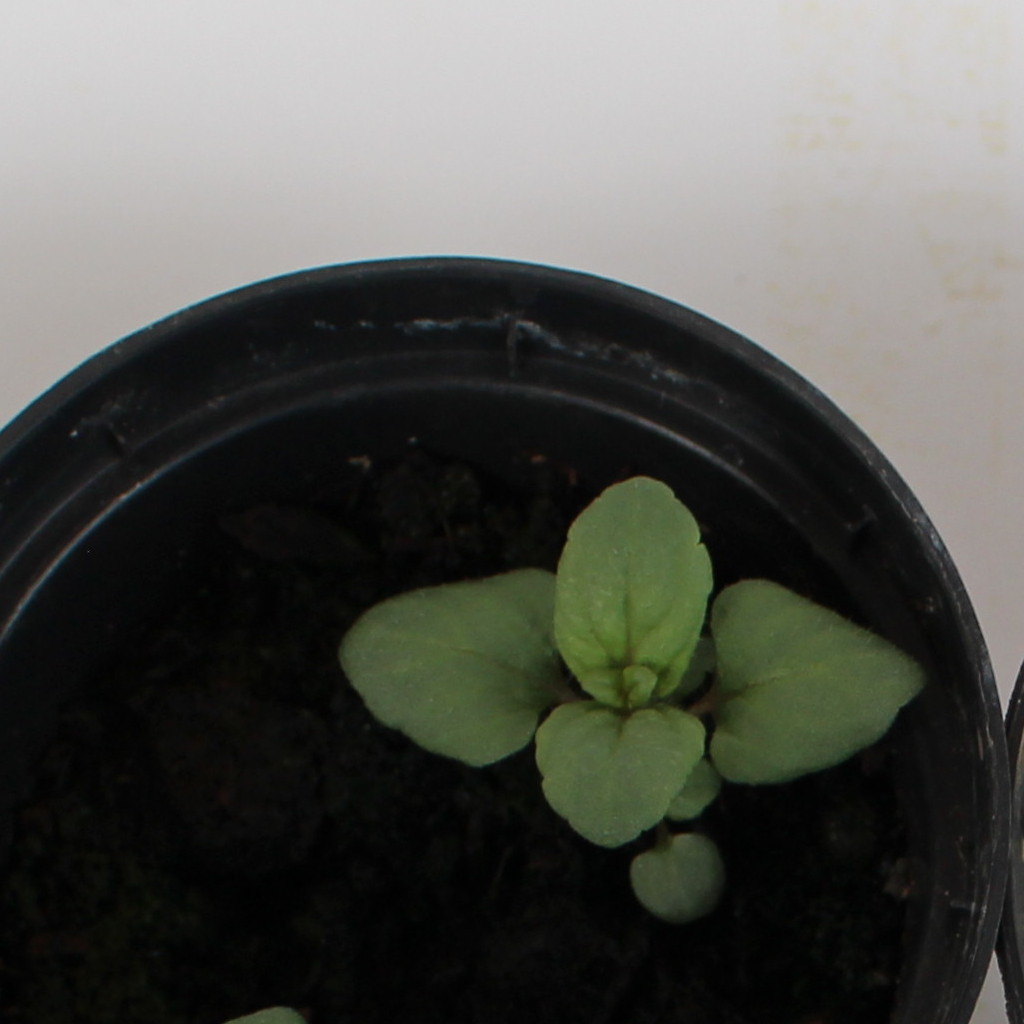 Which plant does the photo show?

Veronica persica
